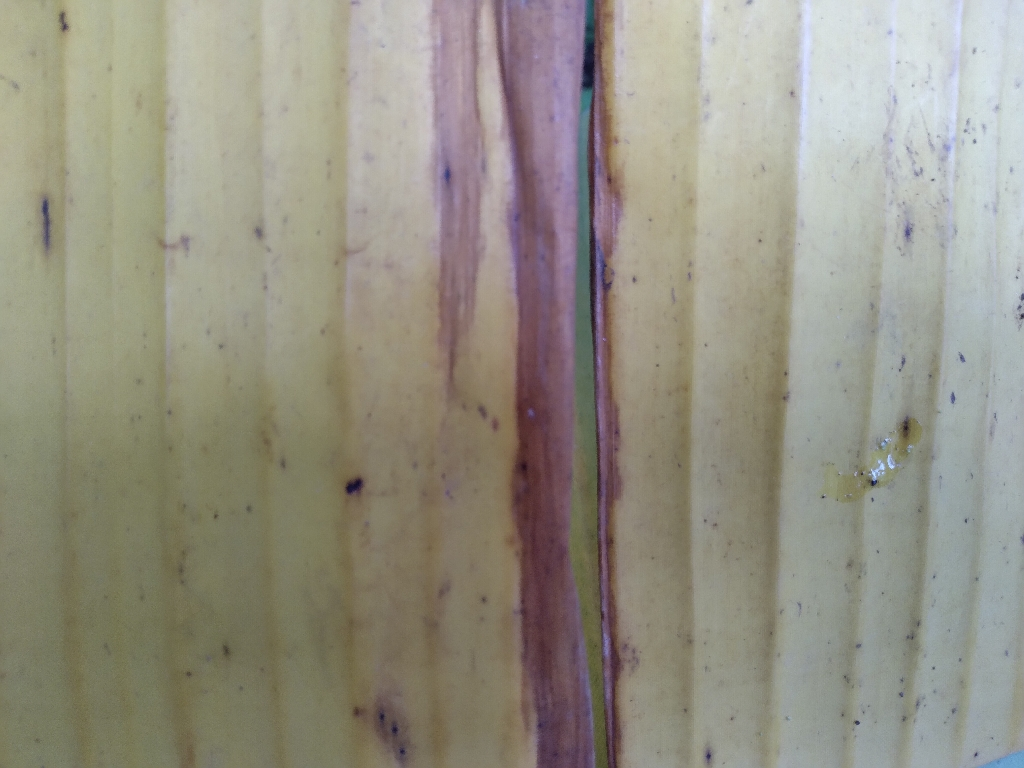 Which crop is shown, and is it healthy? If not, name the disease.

banana, fusarium wilt race 1
